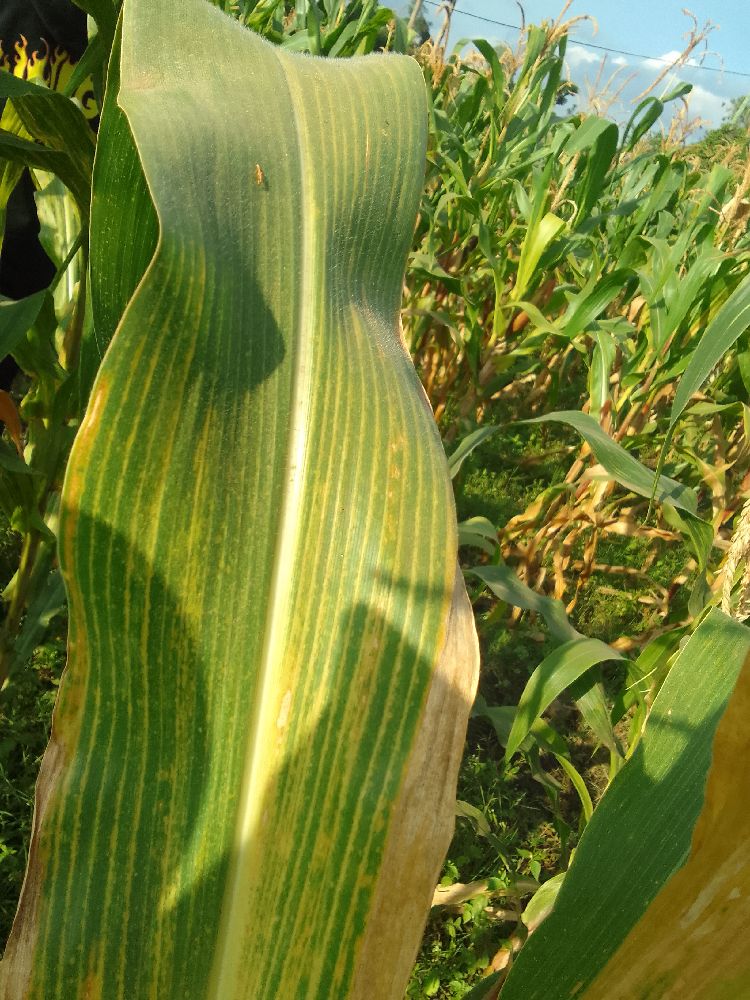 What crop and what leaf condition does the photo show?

maize, maize lethal necrosis
